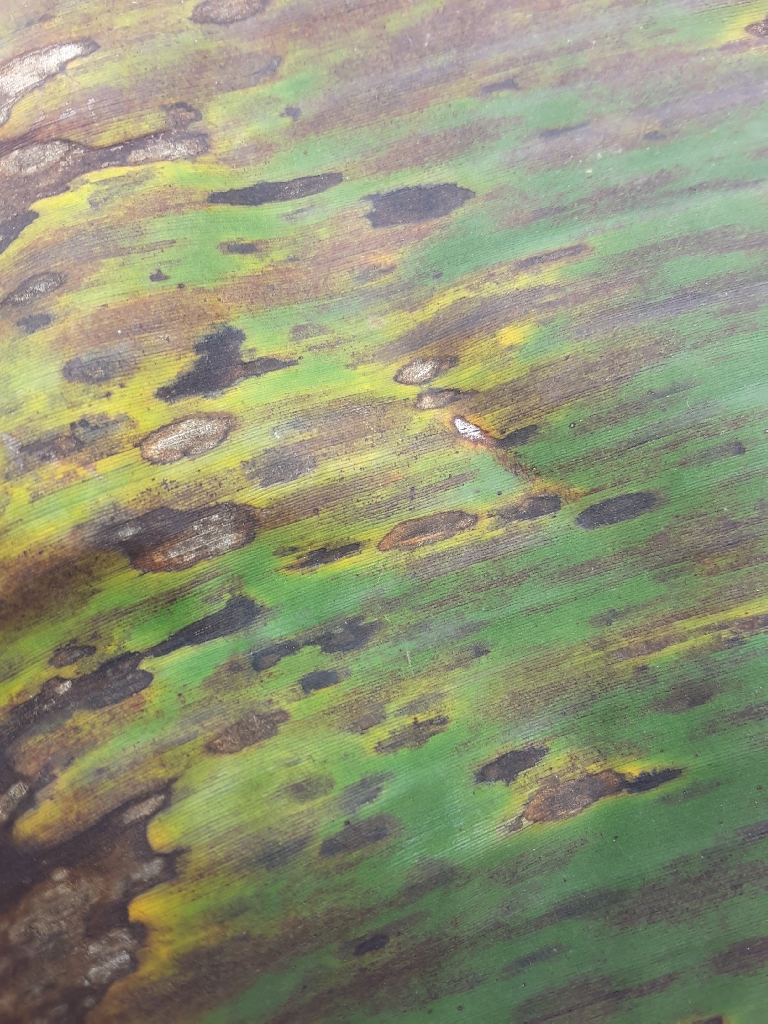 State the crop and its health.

banana, black sigatoka
